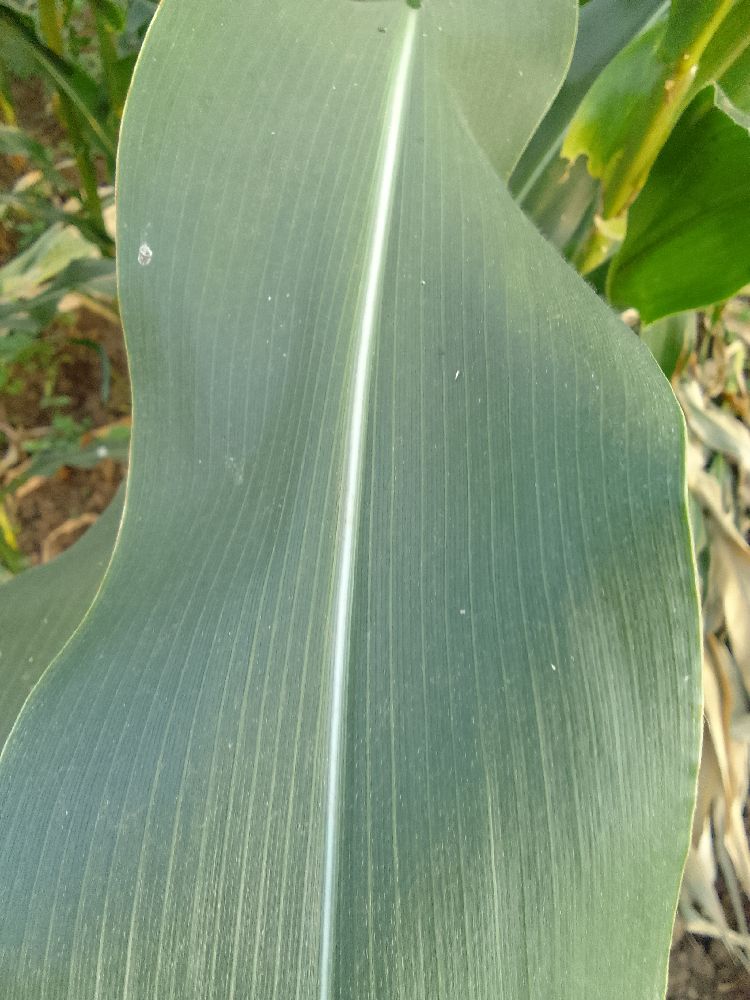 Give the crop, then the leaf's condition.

maize, healthy
